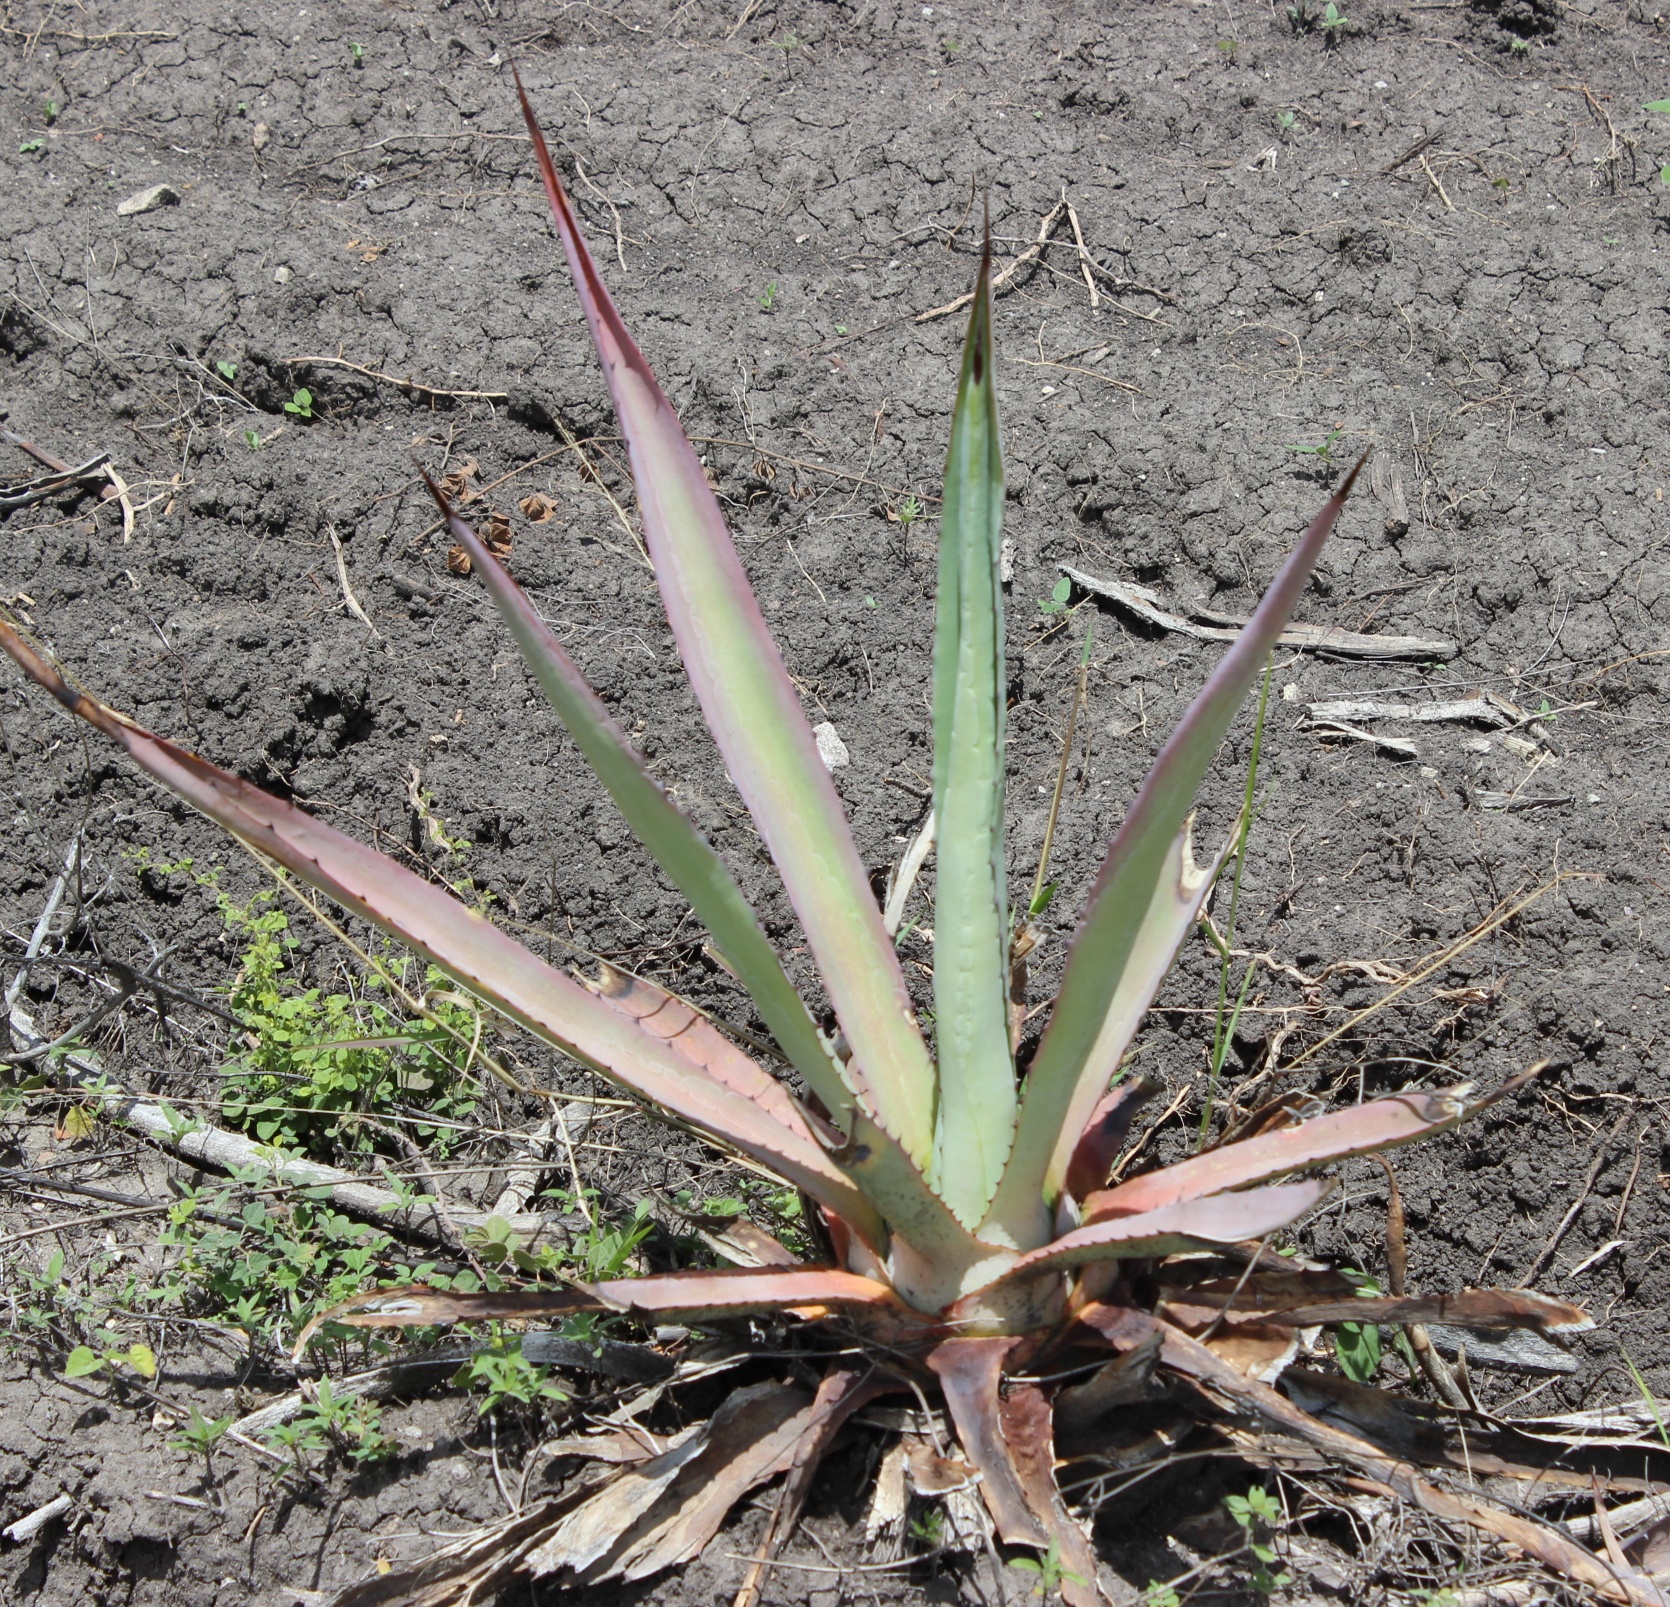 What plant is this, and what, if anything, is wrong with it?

agave, sick
